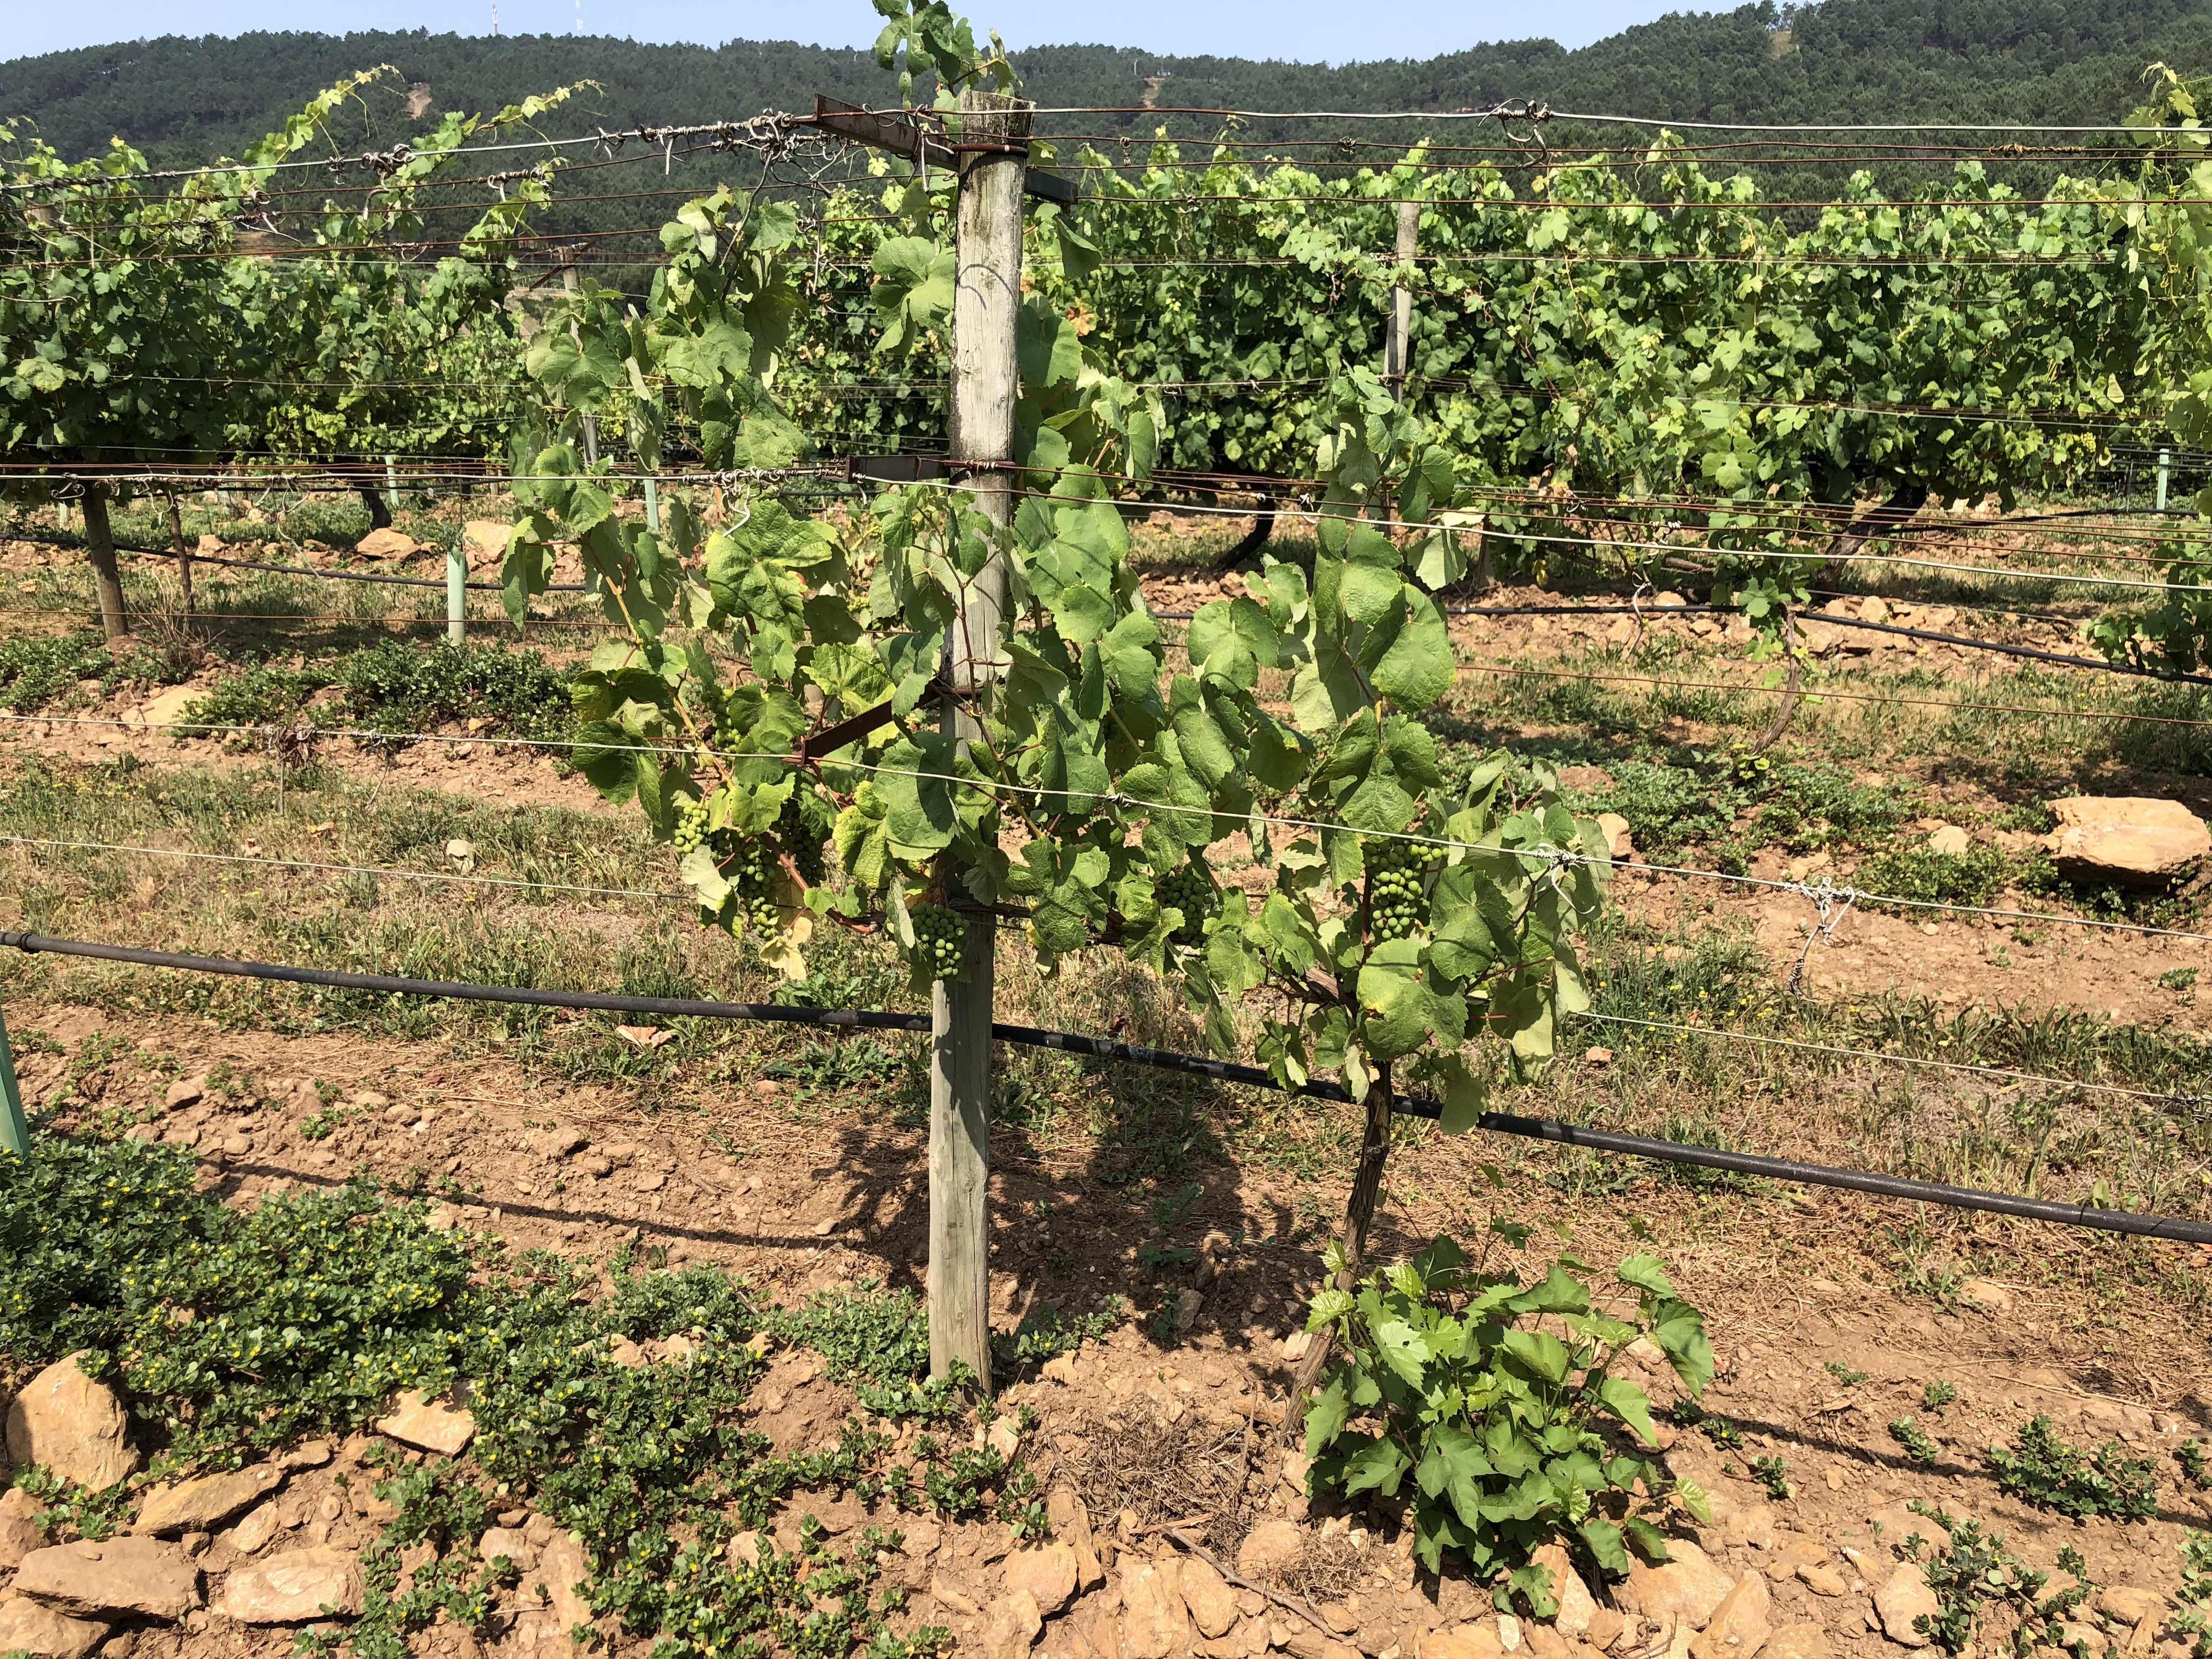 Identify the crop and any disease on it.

grapevine, not affected by esca disease
